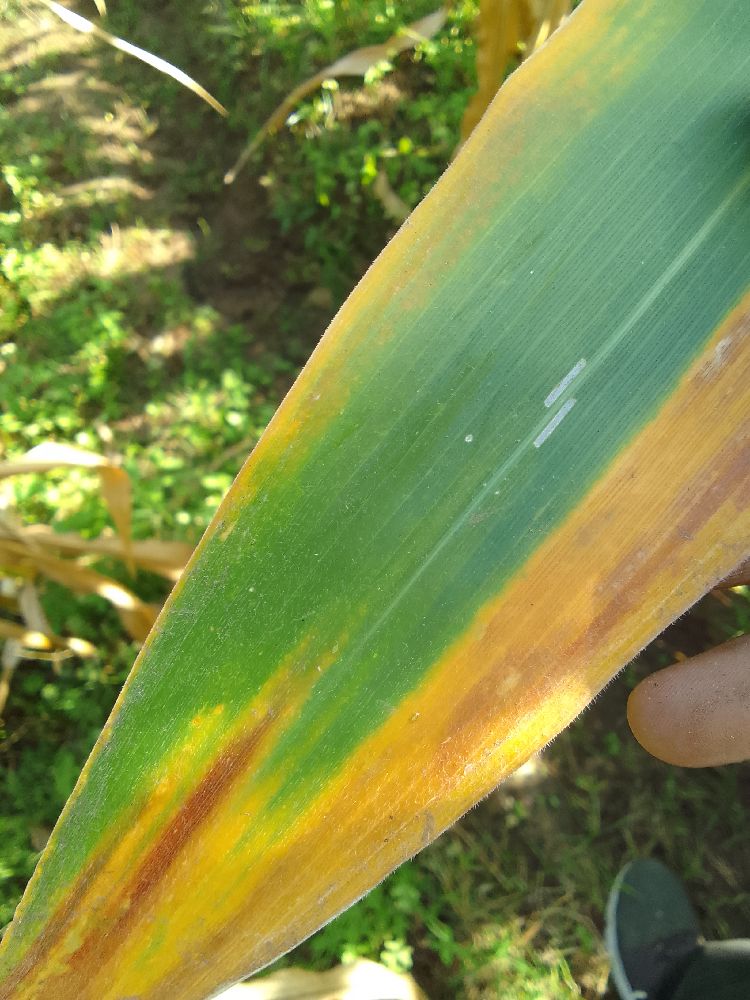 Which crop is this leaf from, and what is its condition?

maize, maize lethal necrosis
